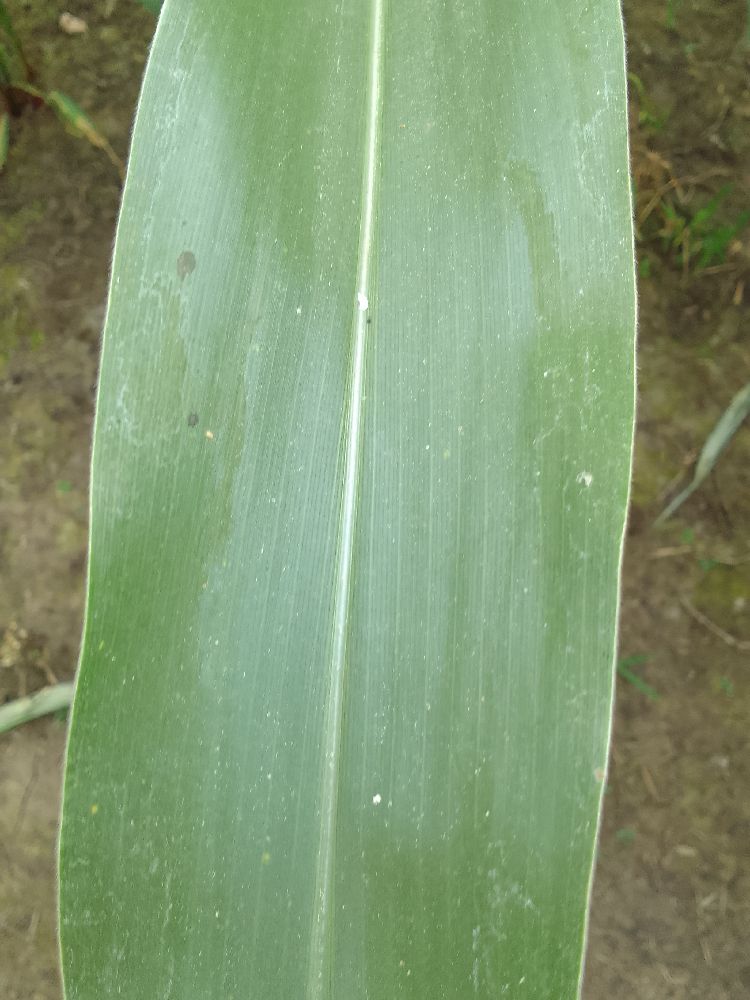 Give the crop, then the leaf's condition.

maize, healthy
